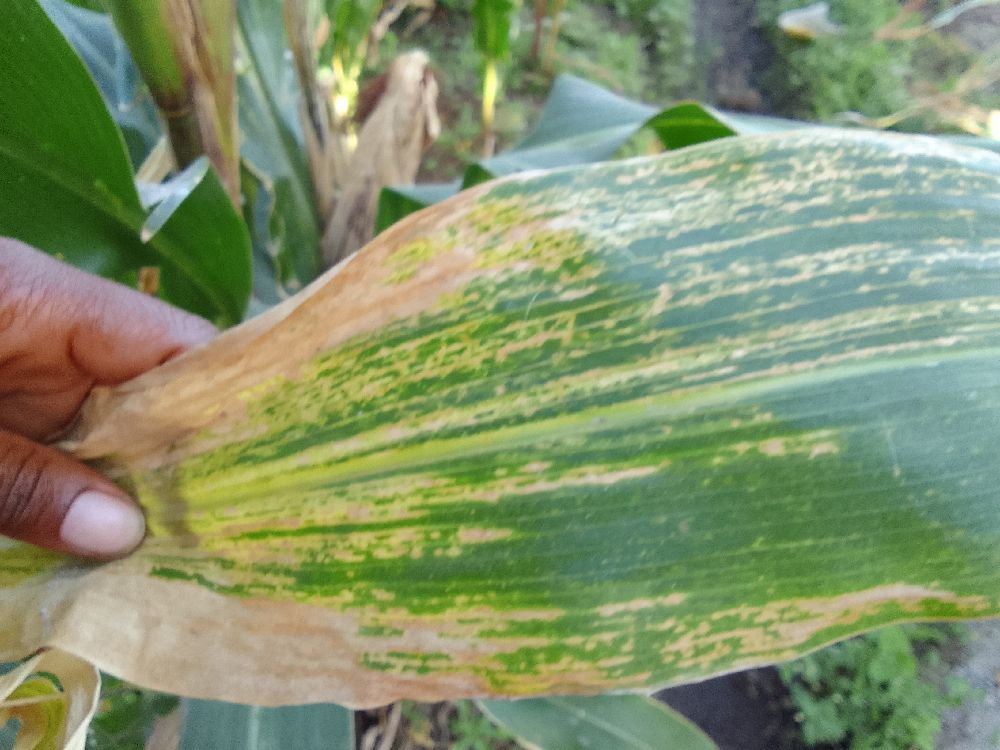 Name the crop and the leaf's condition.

maize, maize lethal necrosis
